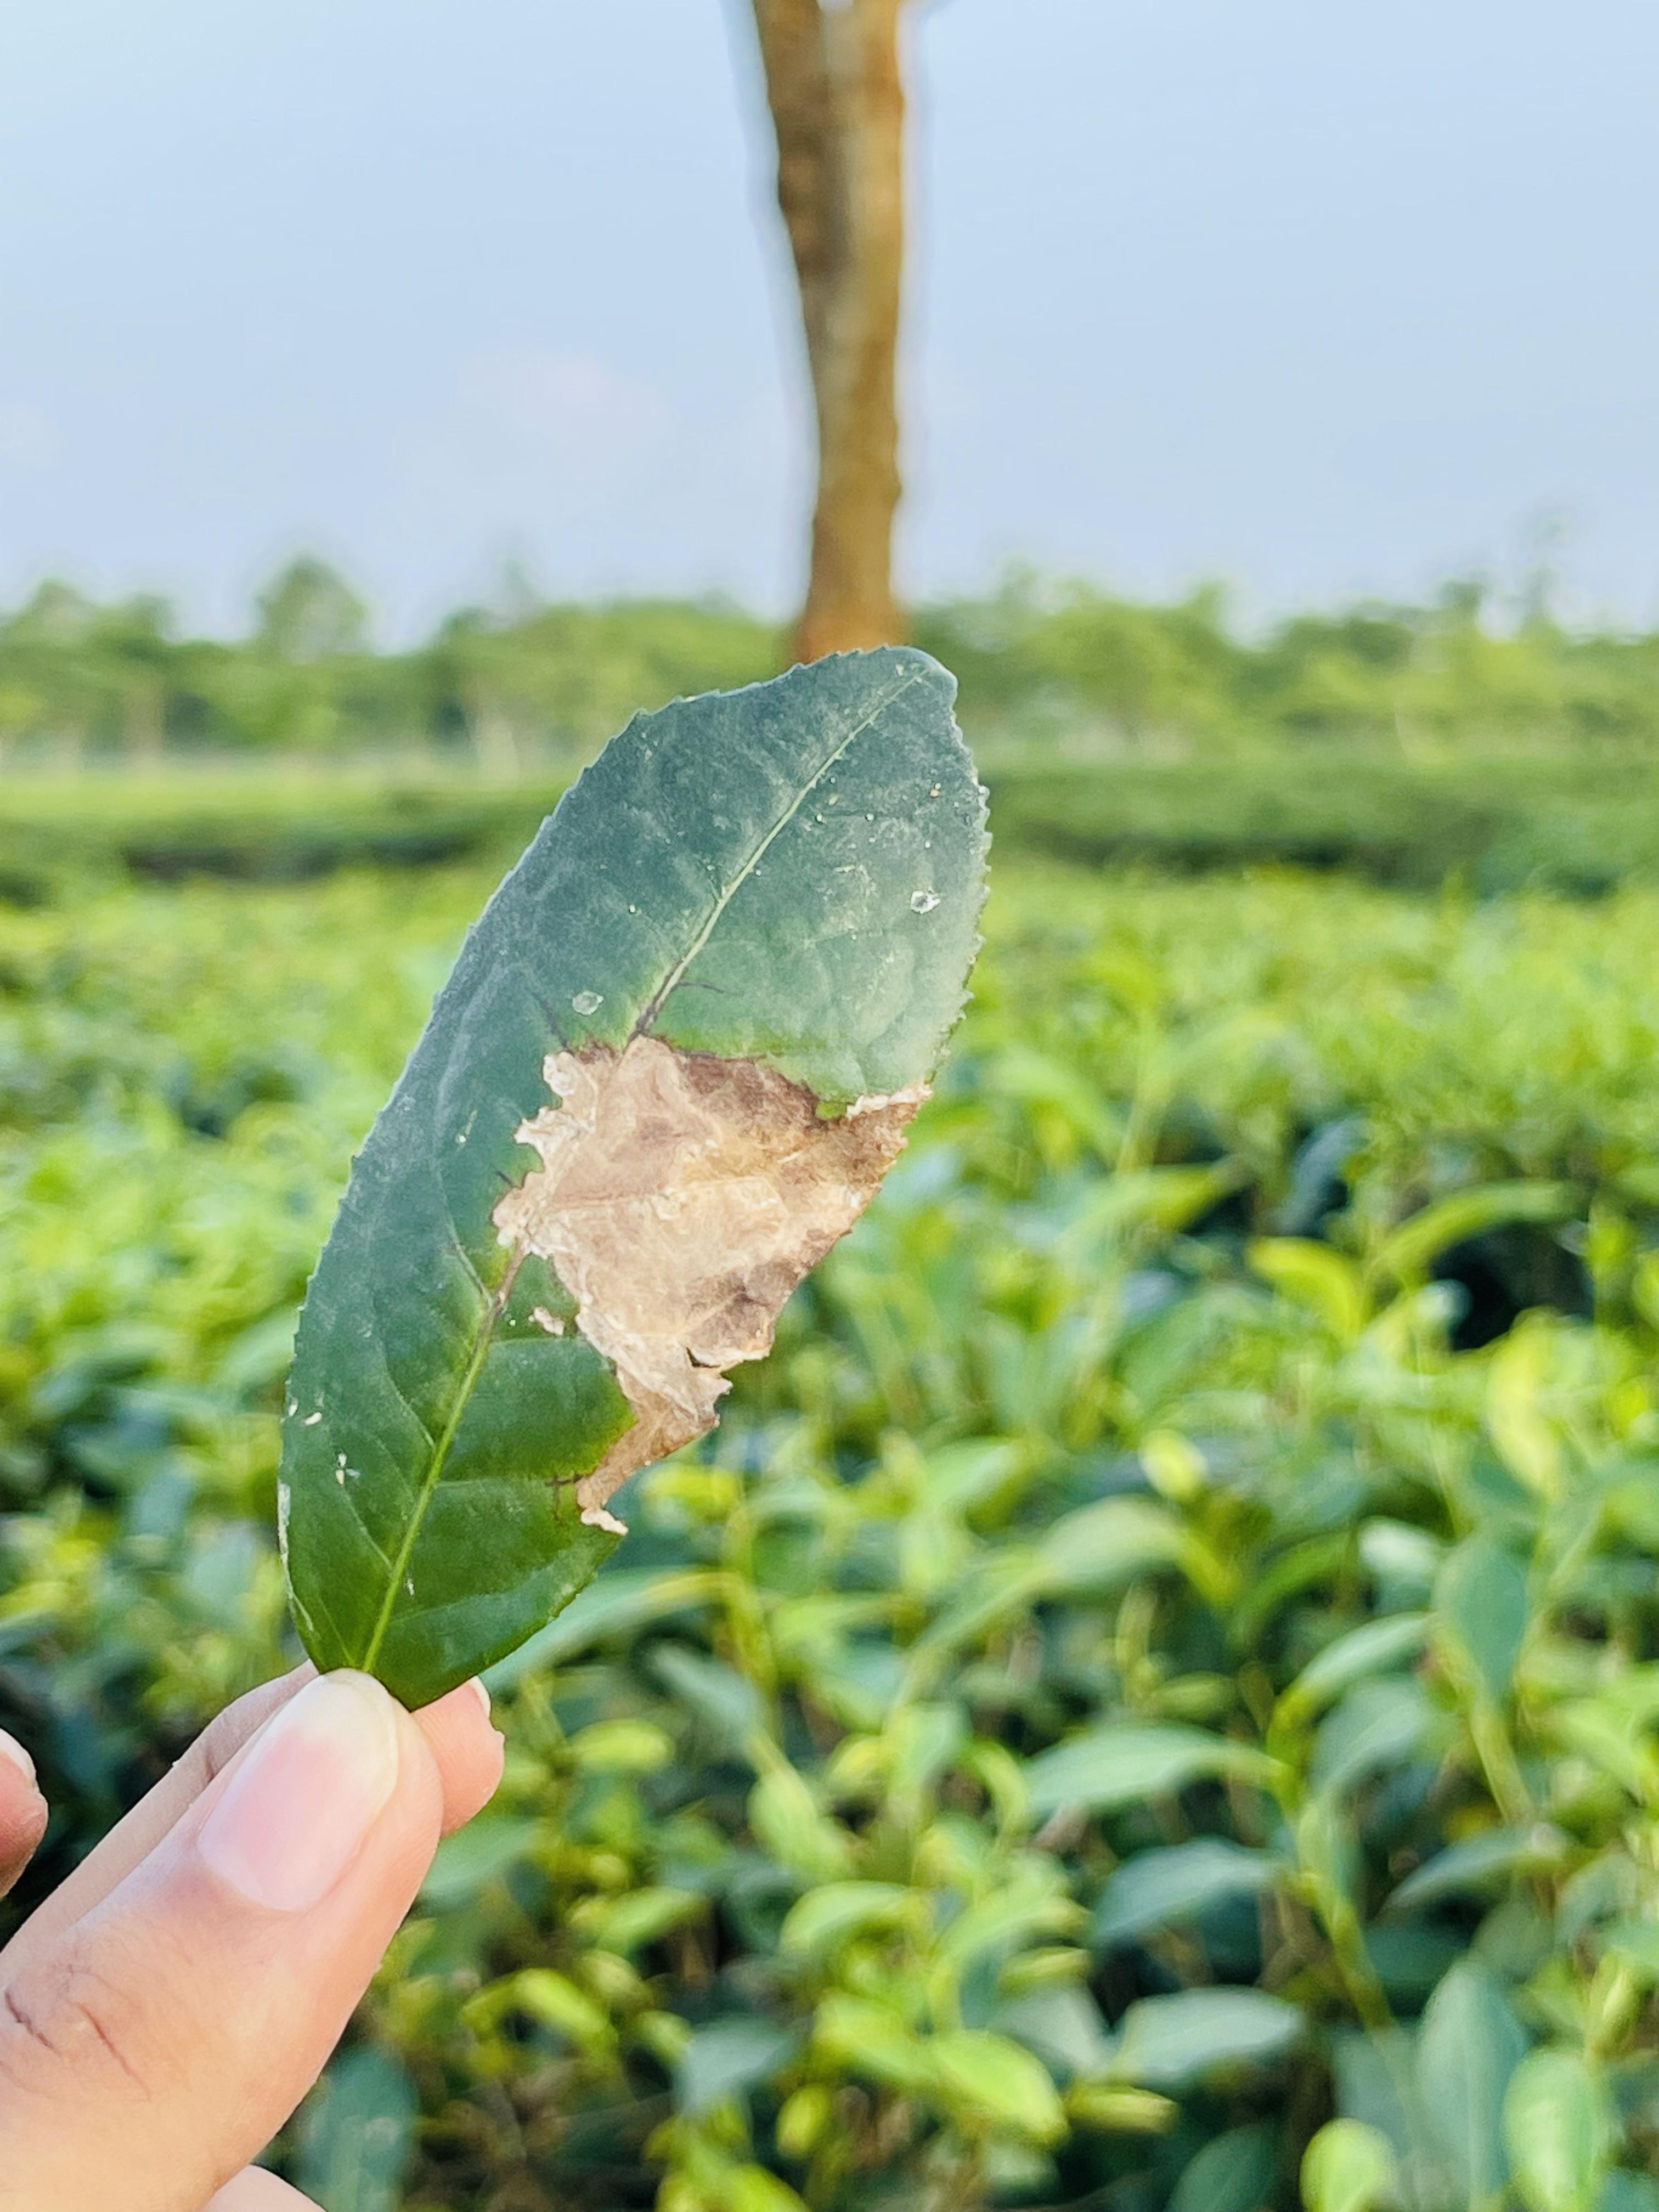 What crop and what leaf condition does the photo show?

tea, blight
